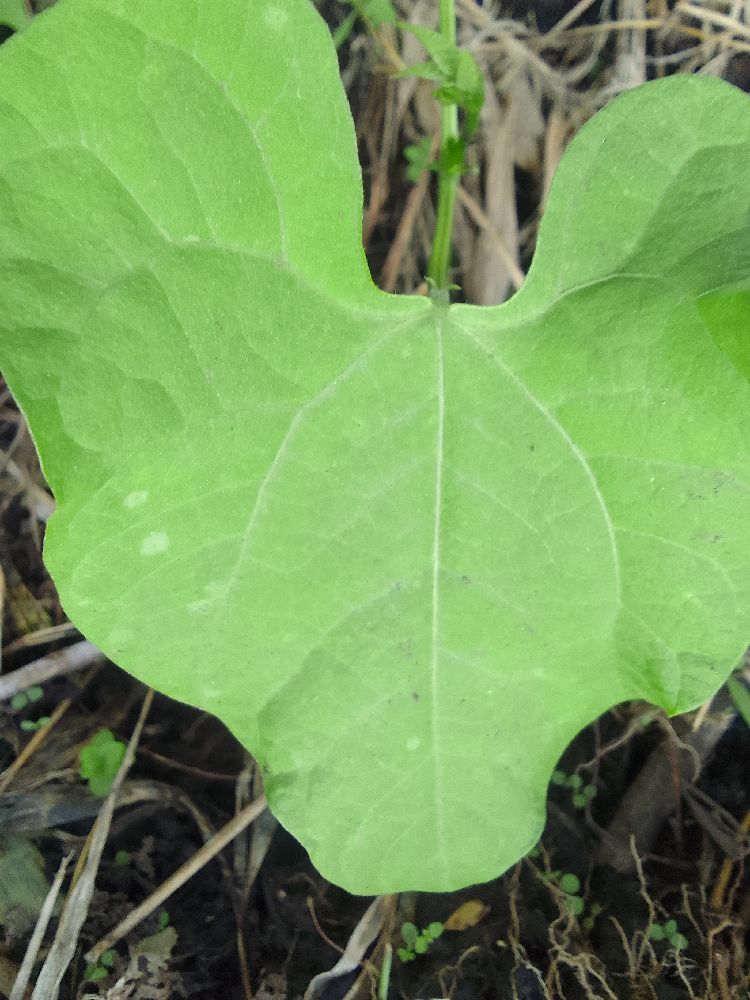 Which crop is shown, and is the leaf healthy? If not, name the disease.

common bean, healthy
